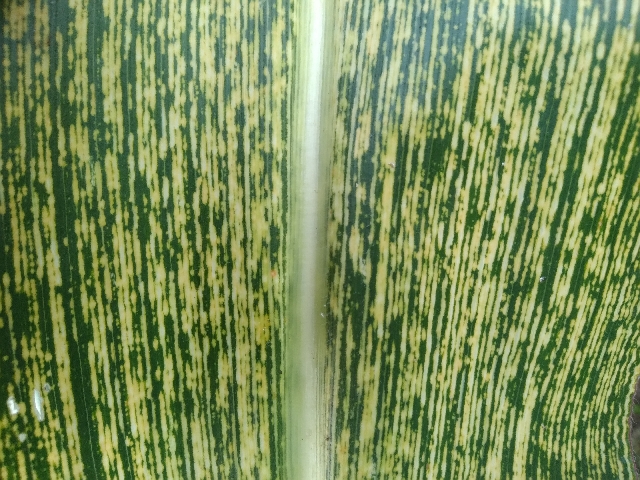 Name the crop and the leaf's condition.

maize, maize streak virus
